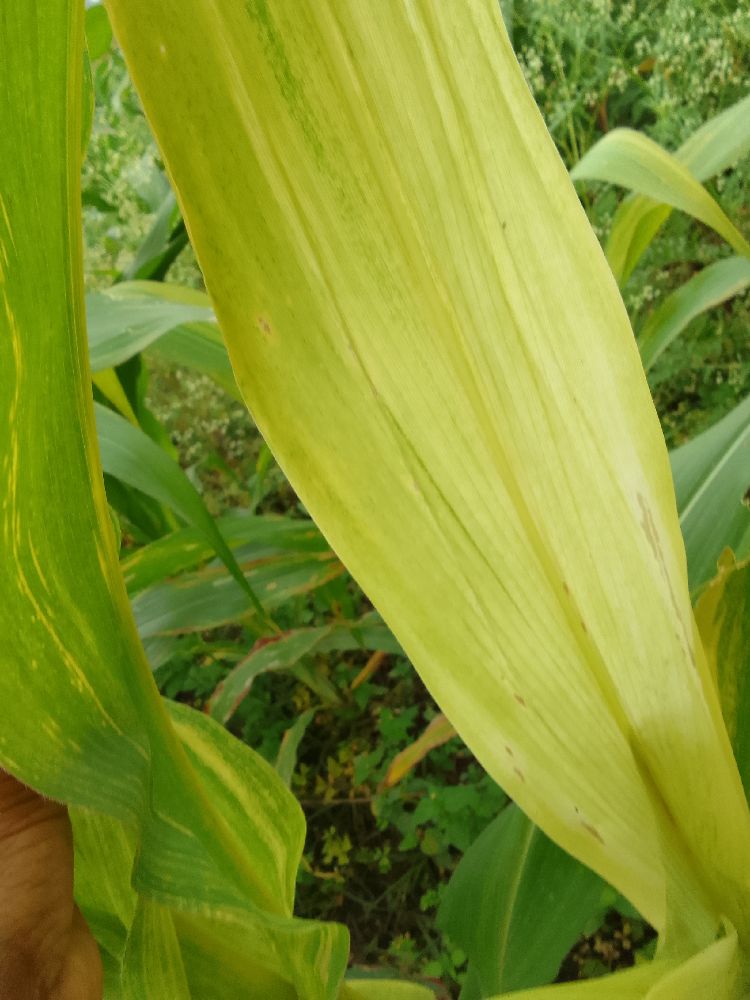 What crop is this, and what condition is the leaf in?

maize, maize lethal necrosis
